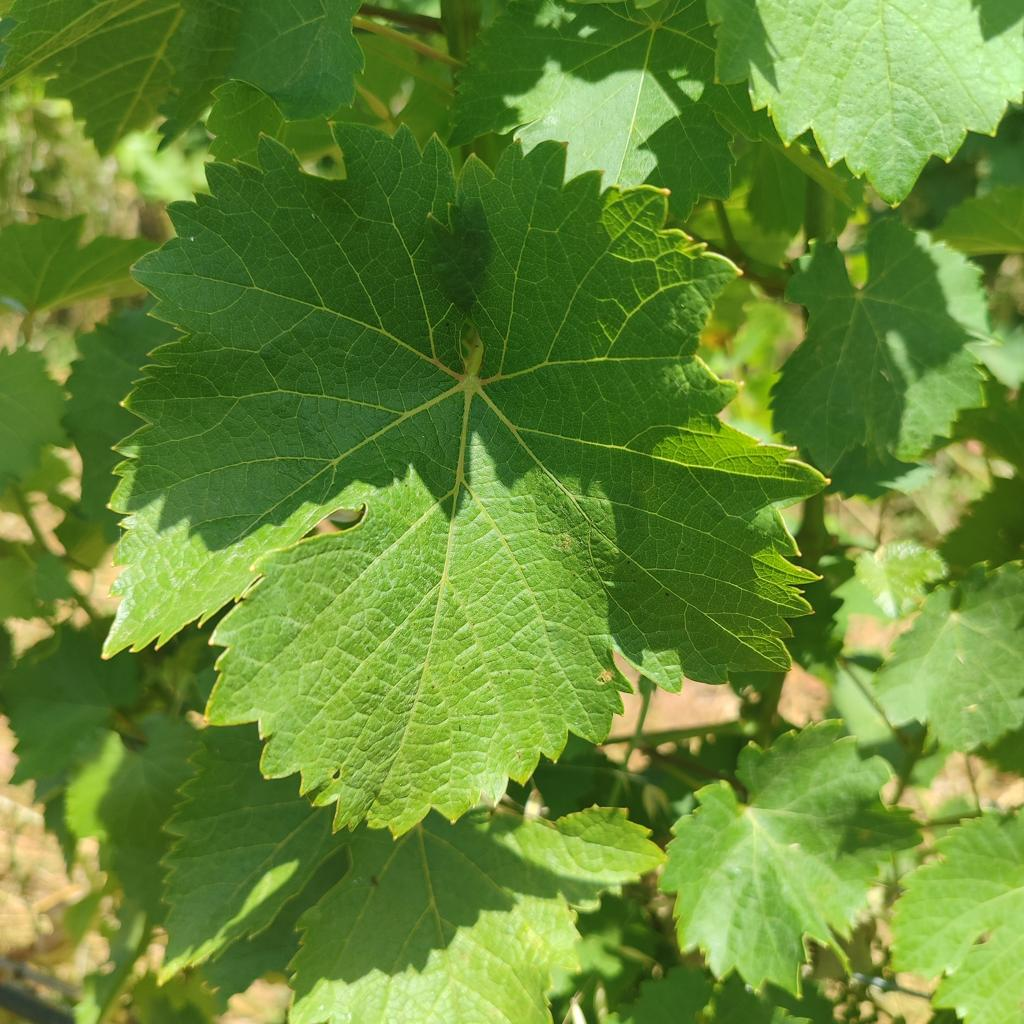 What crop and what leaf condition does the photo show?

grapevine, healthy
